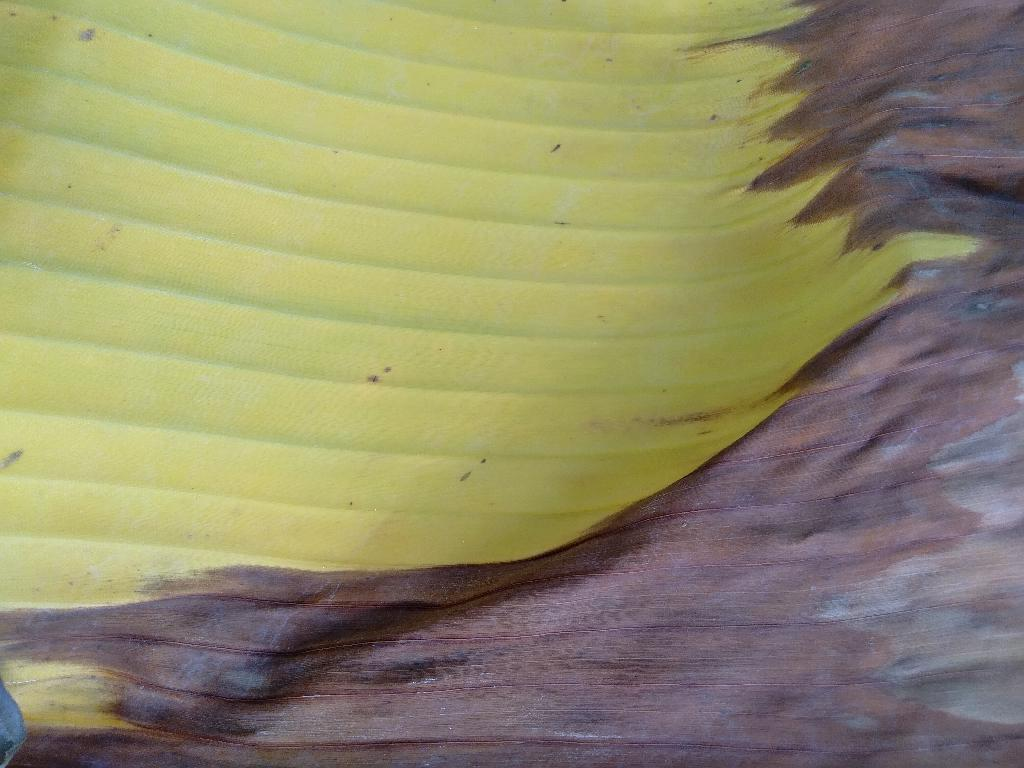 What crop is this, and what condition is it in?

banana, fusarium wilt race 1
